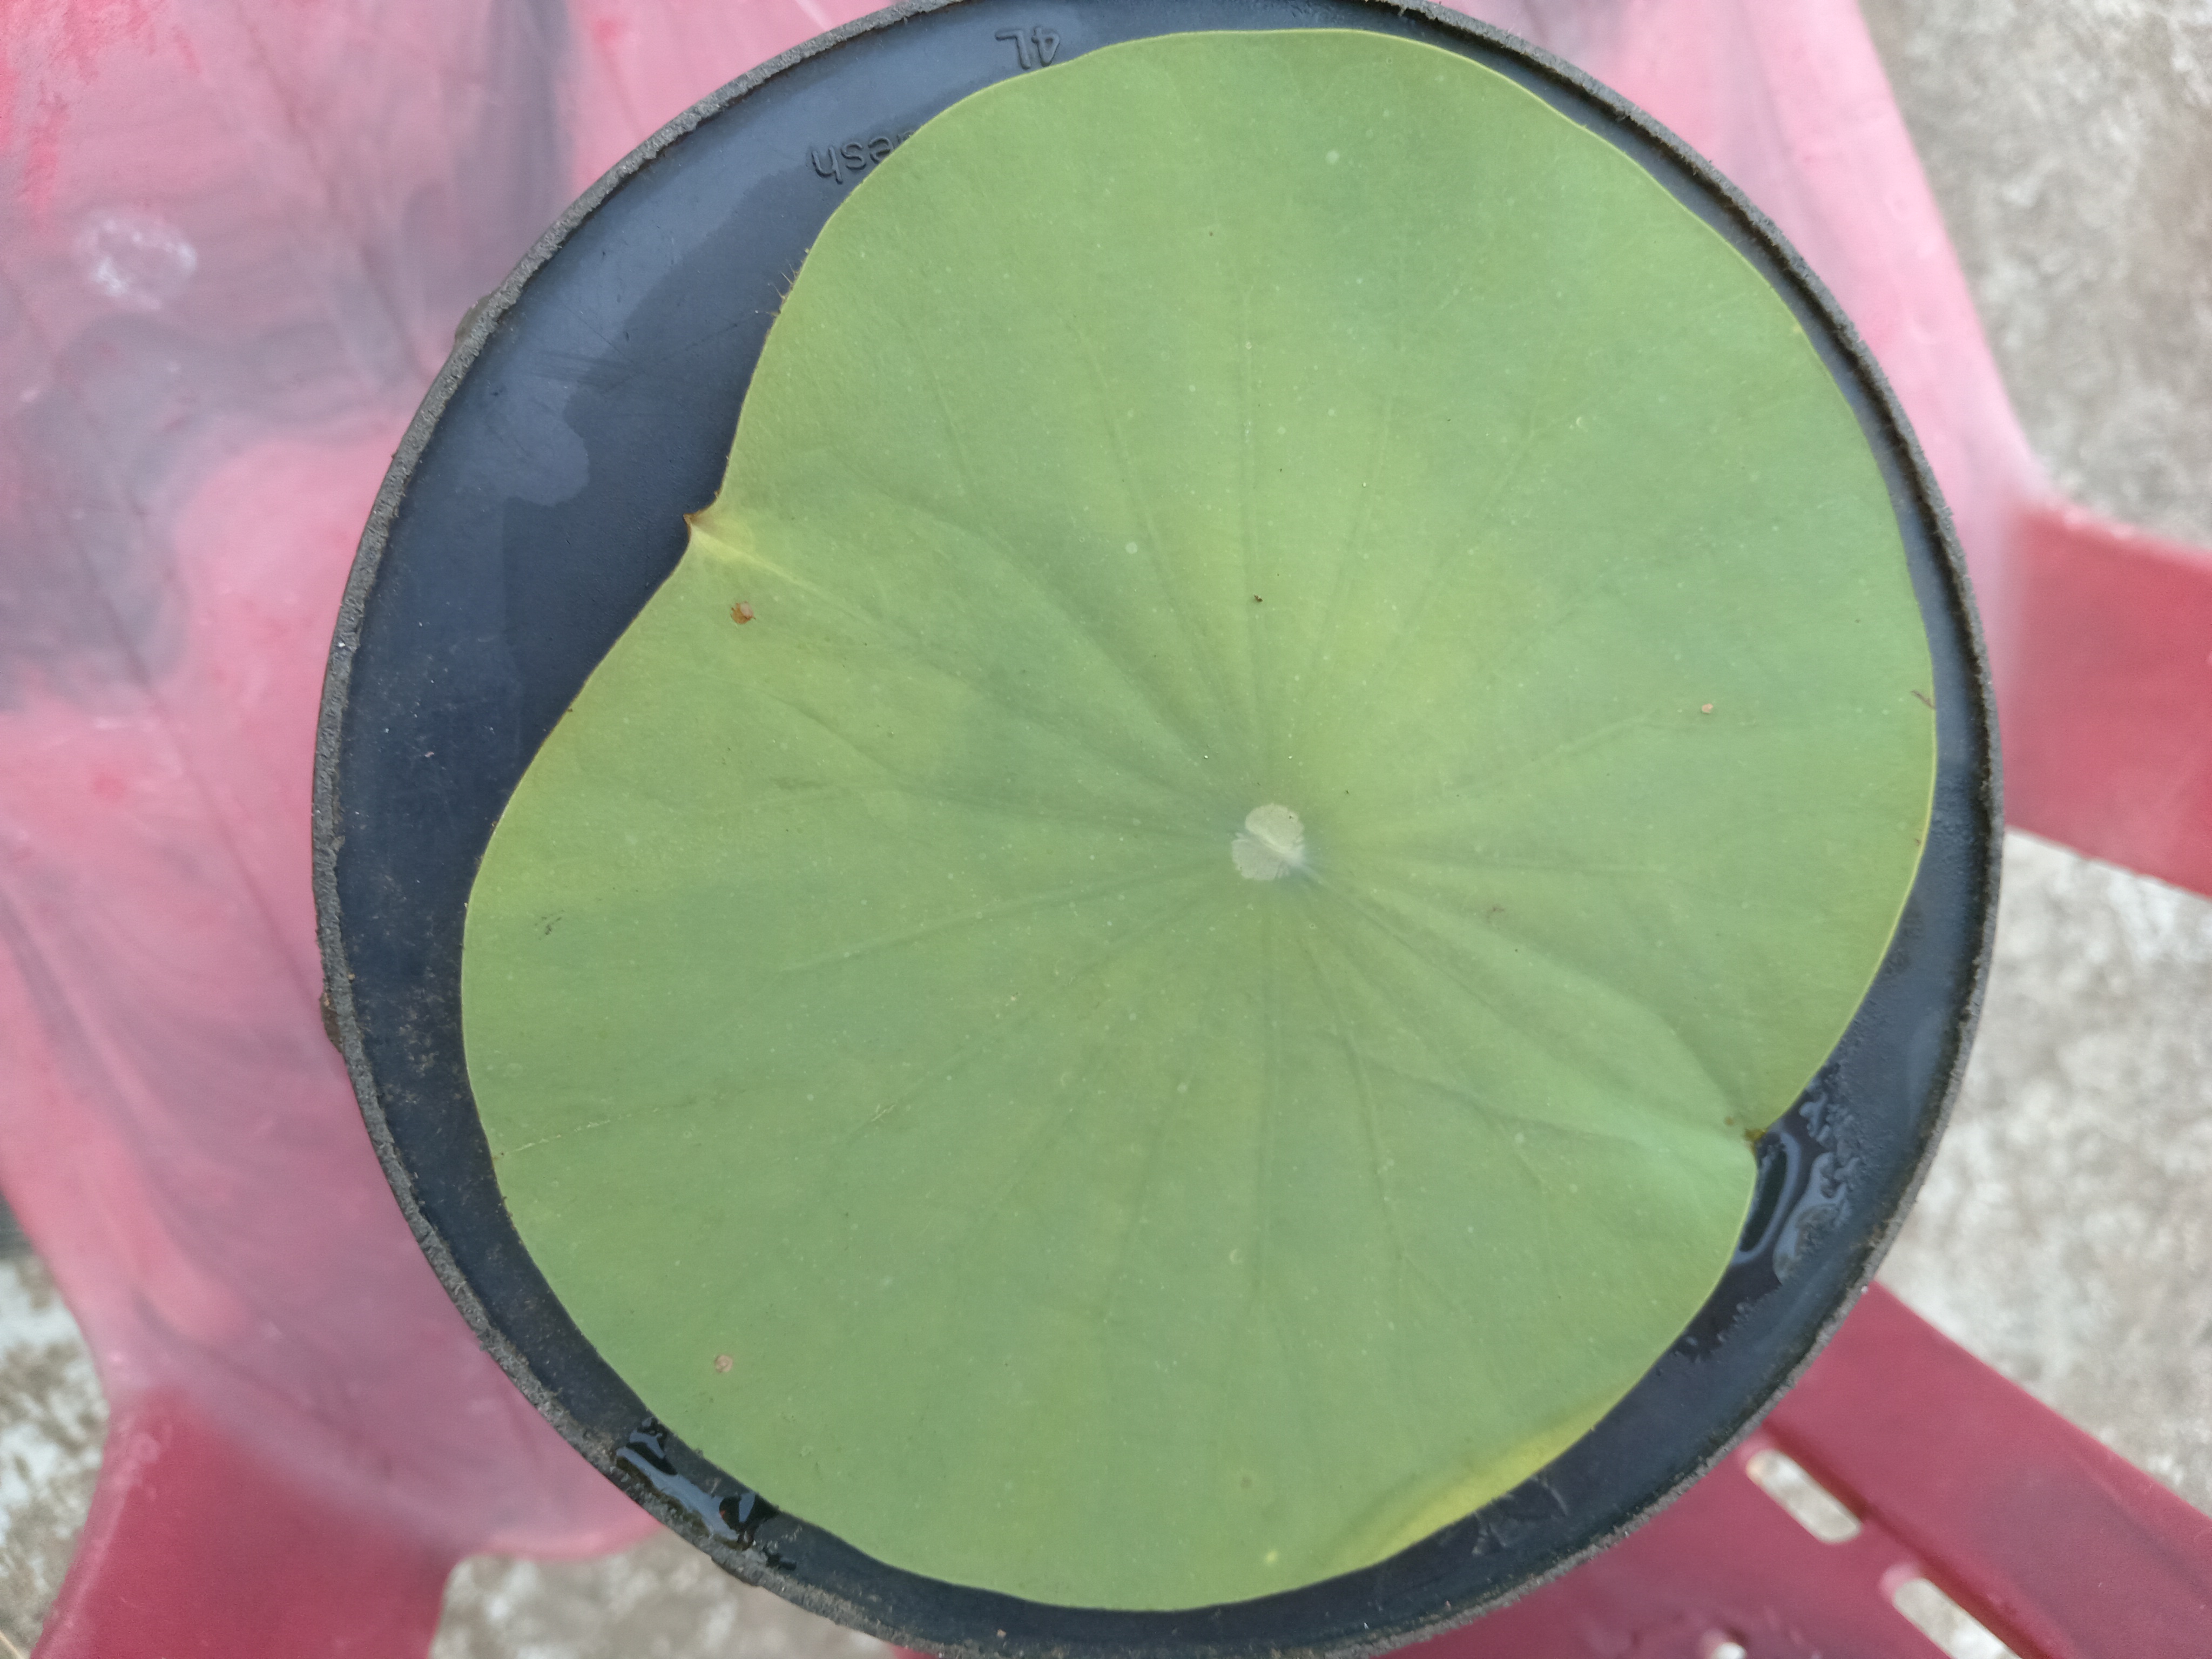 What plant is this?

lotus
